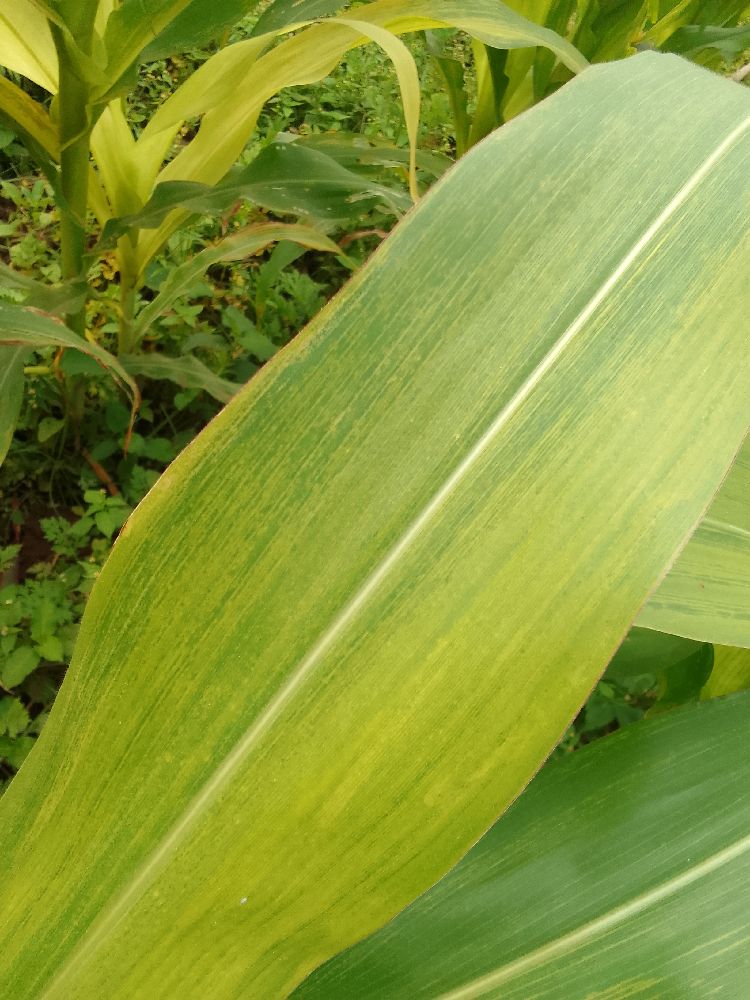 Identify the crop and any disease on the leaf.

maize, maize lethal necrosis
